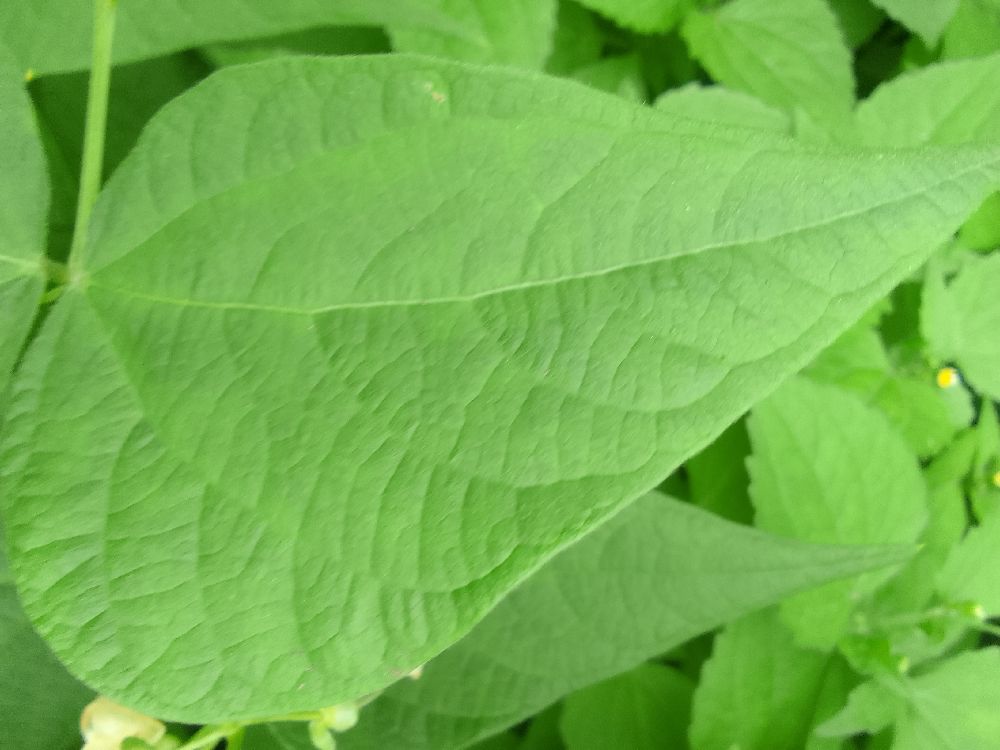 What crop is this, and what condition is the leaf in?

common bean, healthy
